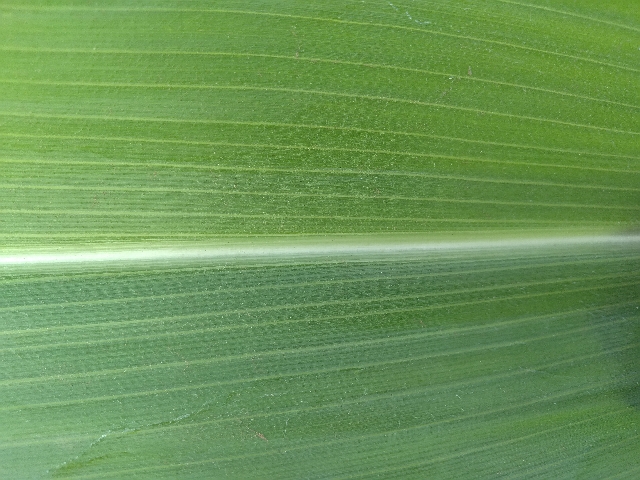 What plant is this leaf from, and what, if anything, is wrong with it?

maize, healthy
